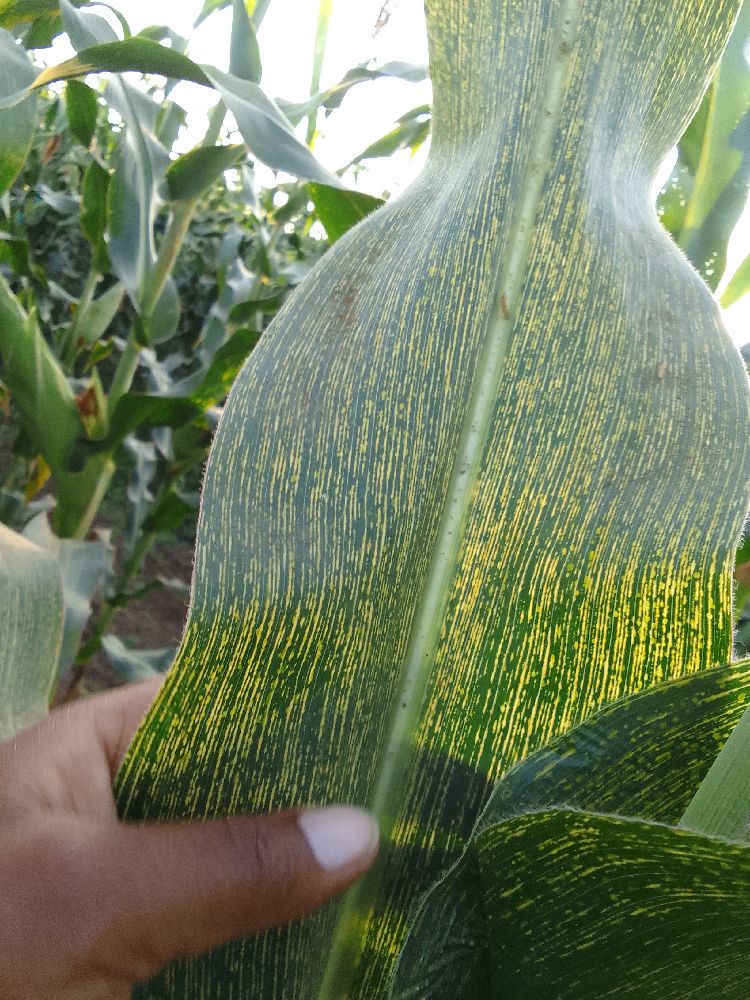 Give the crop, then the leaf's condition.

maize, maize streak virus
